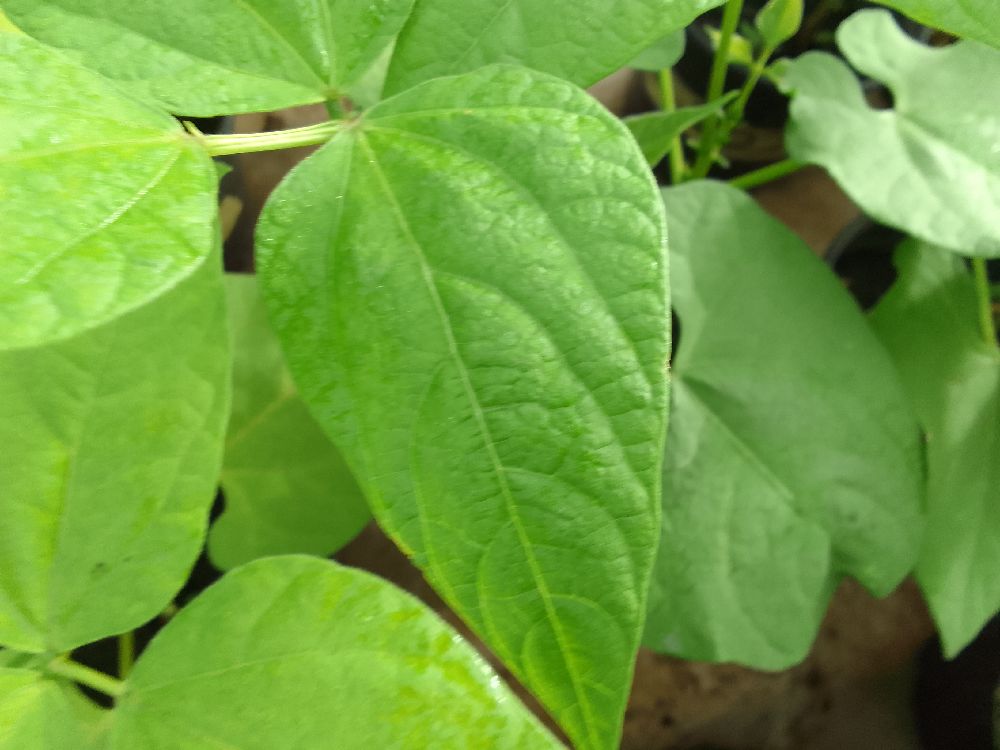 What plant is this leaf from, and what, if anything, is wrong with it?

common bean, healthy
